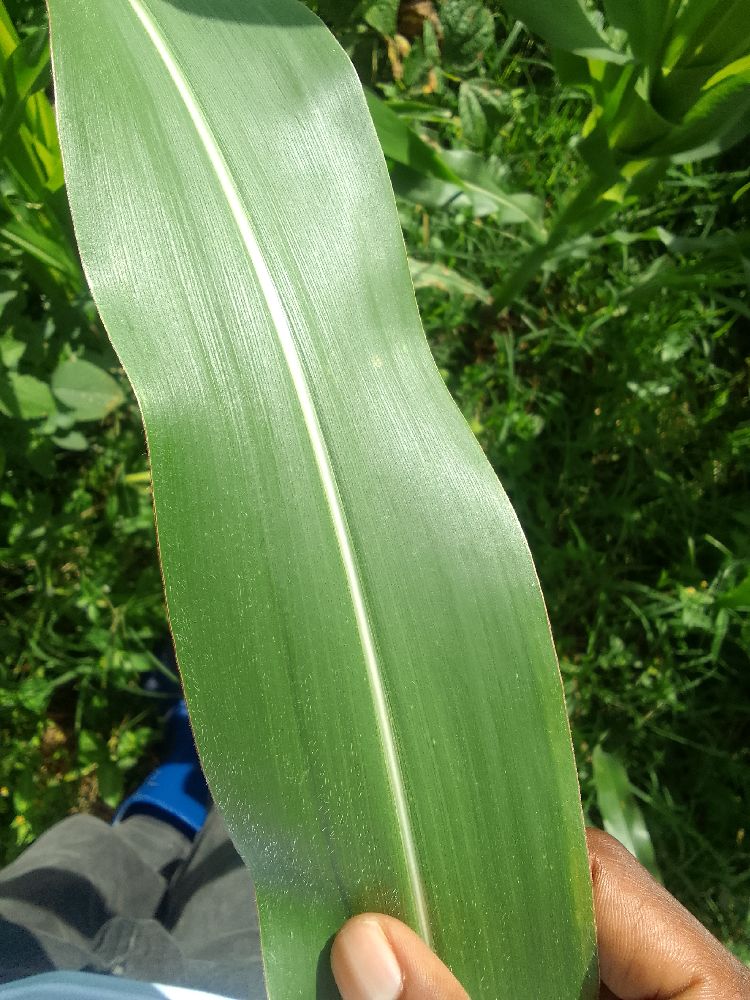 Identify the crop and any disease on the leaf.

maize, healthy
